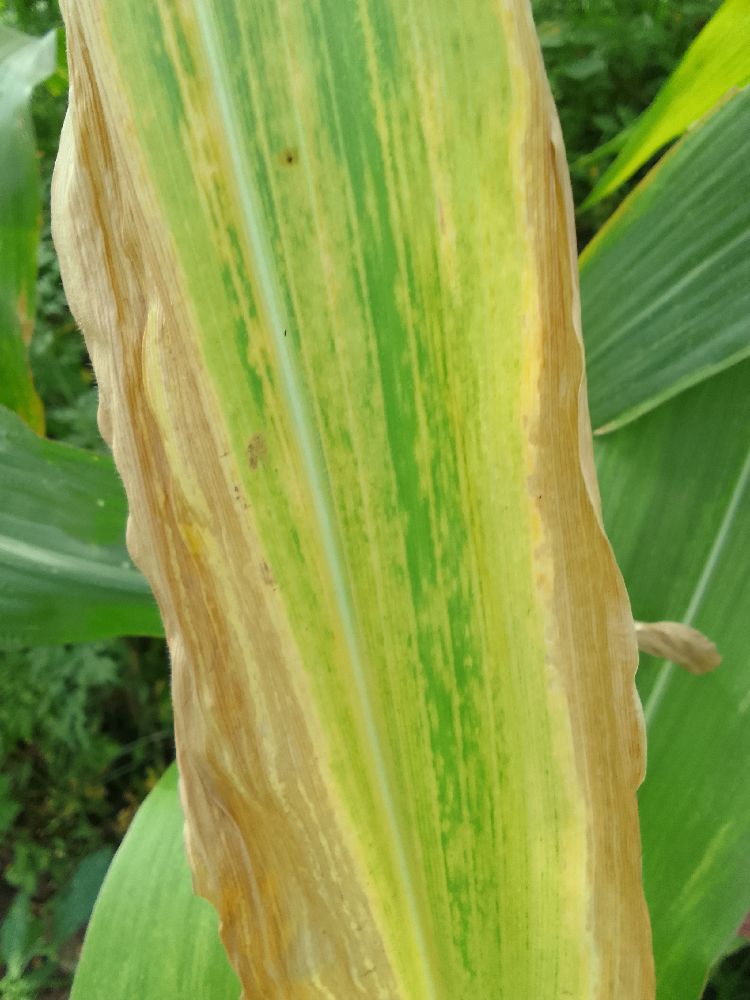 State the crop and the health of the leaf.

maize, maize lethal necrosis
